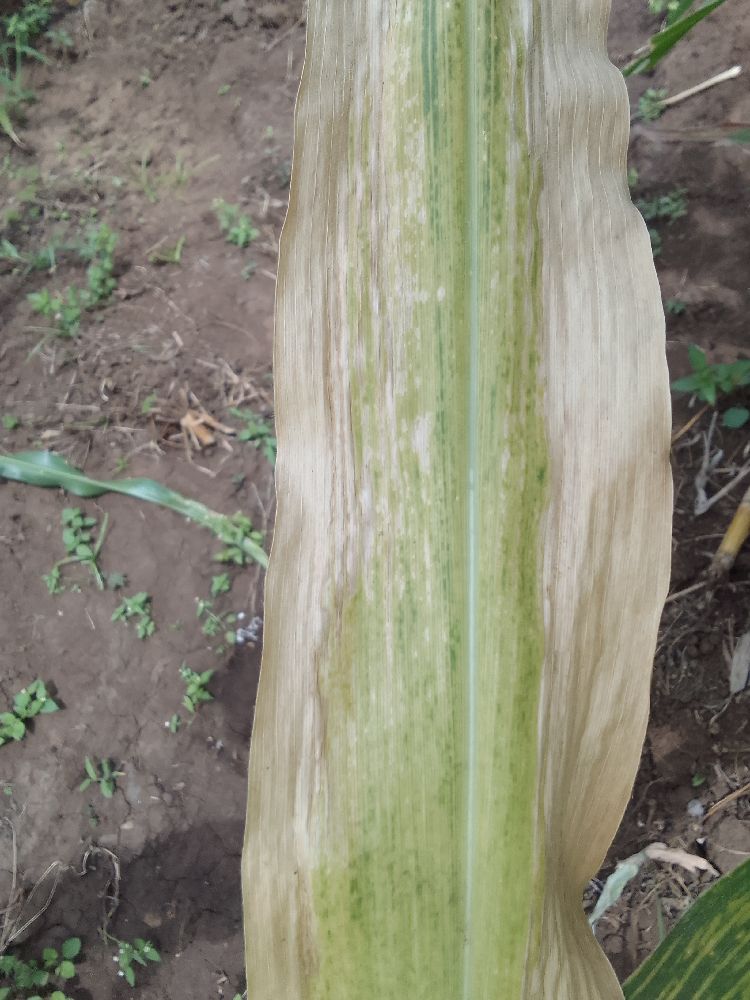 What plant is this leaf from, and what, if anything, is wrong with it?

maize, maize lethal necrosis
